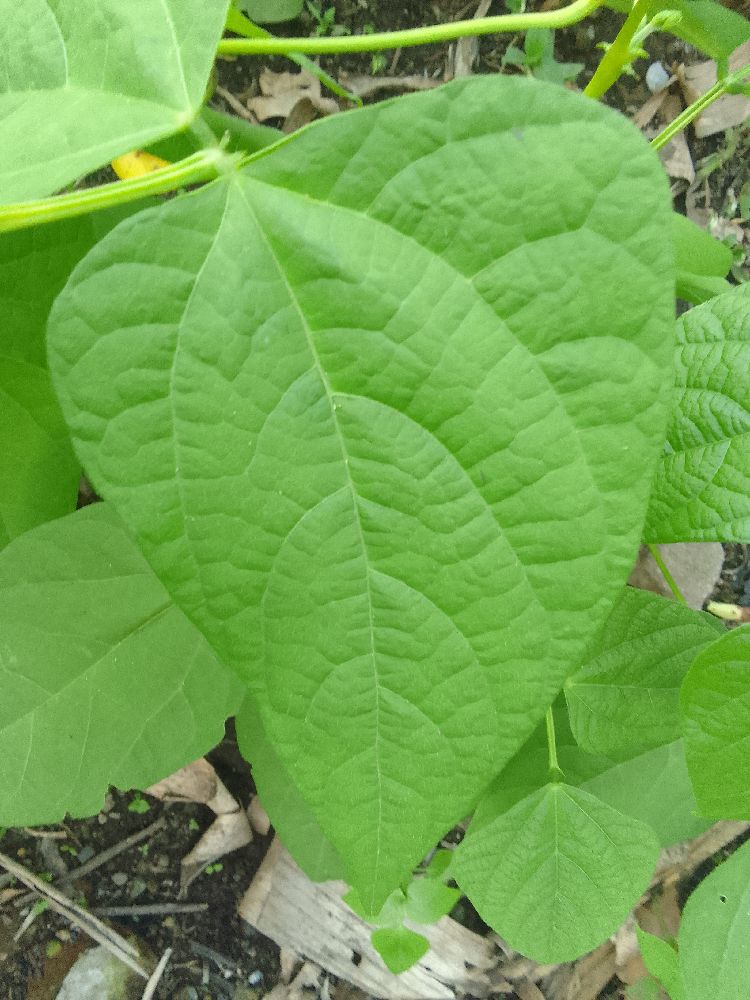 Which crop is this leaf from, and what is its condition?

common bean, healthy
